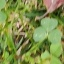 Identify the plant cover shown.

unstructured weed
